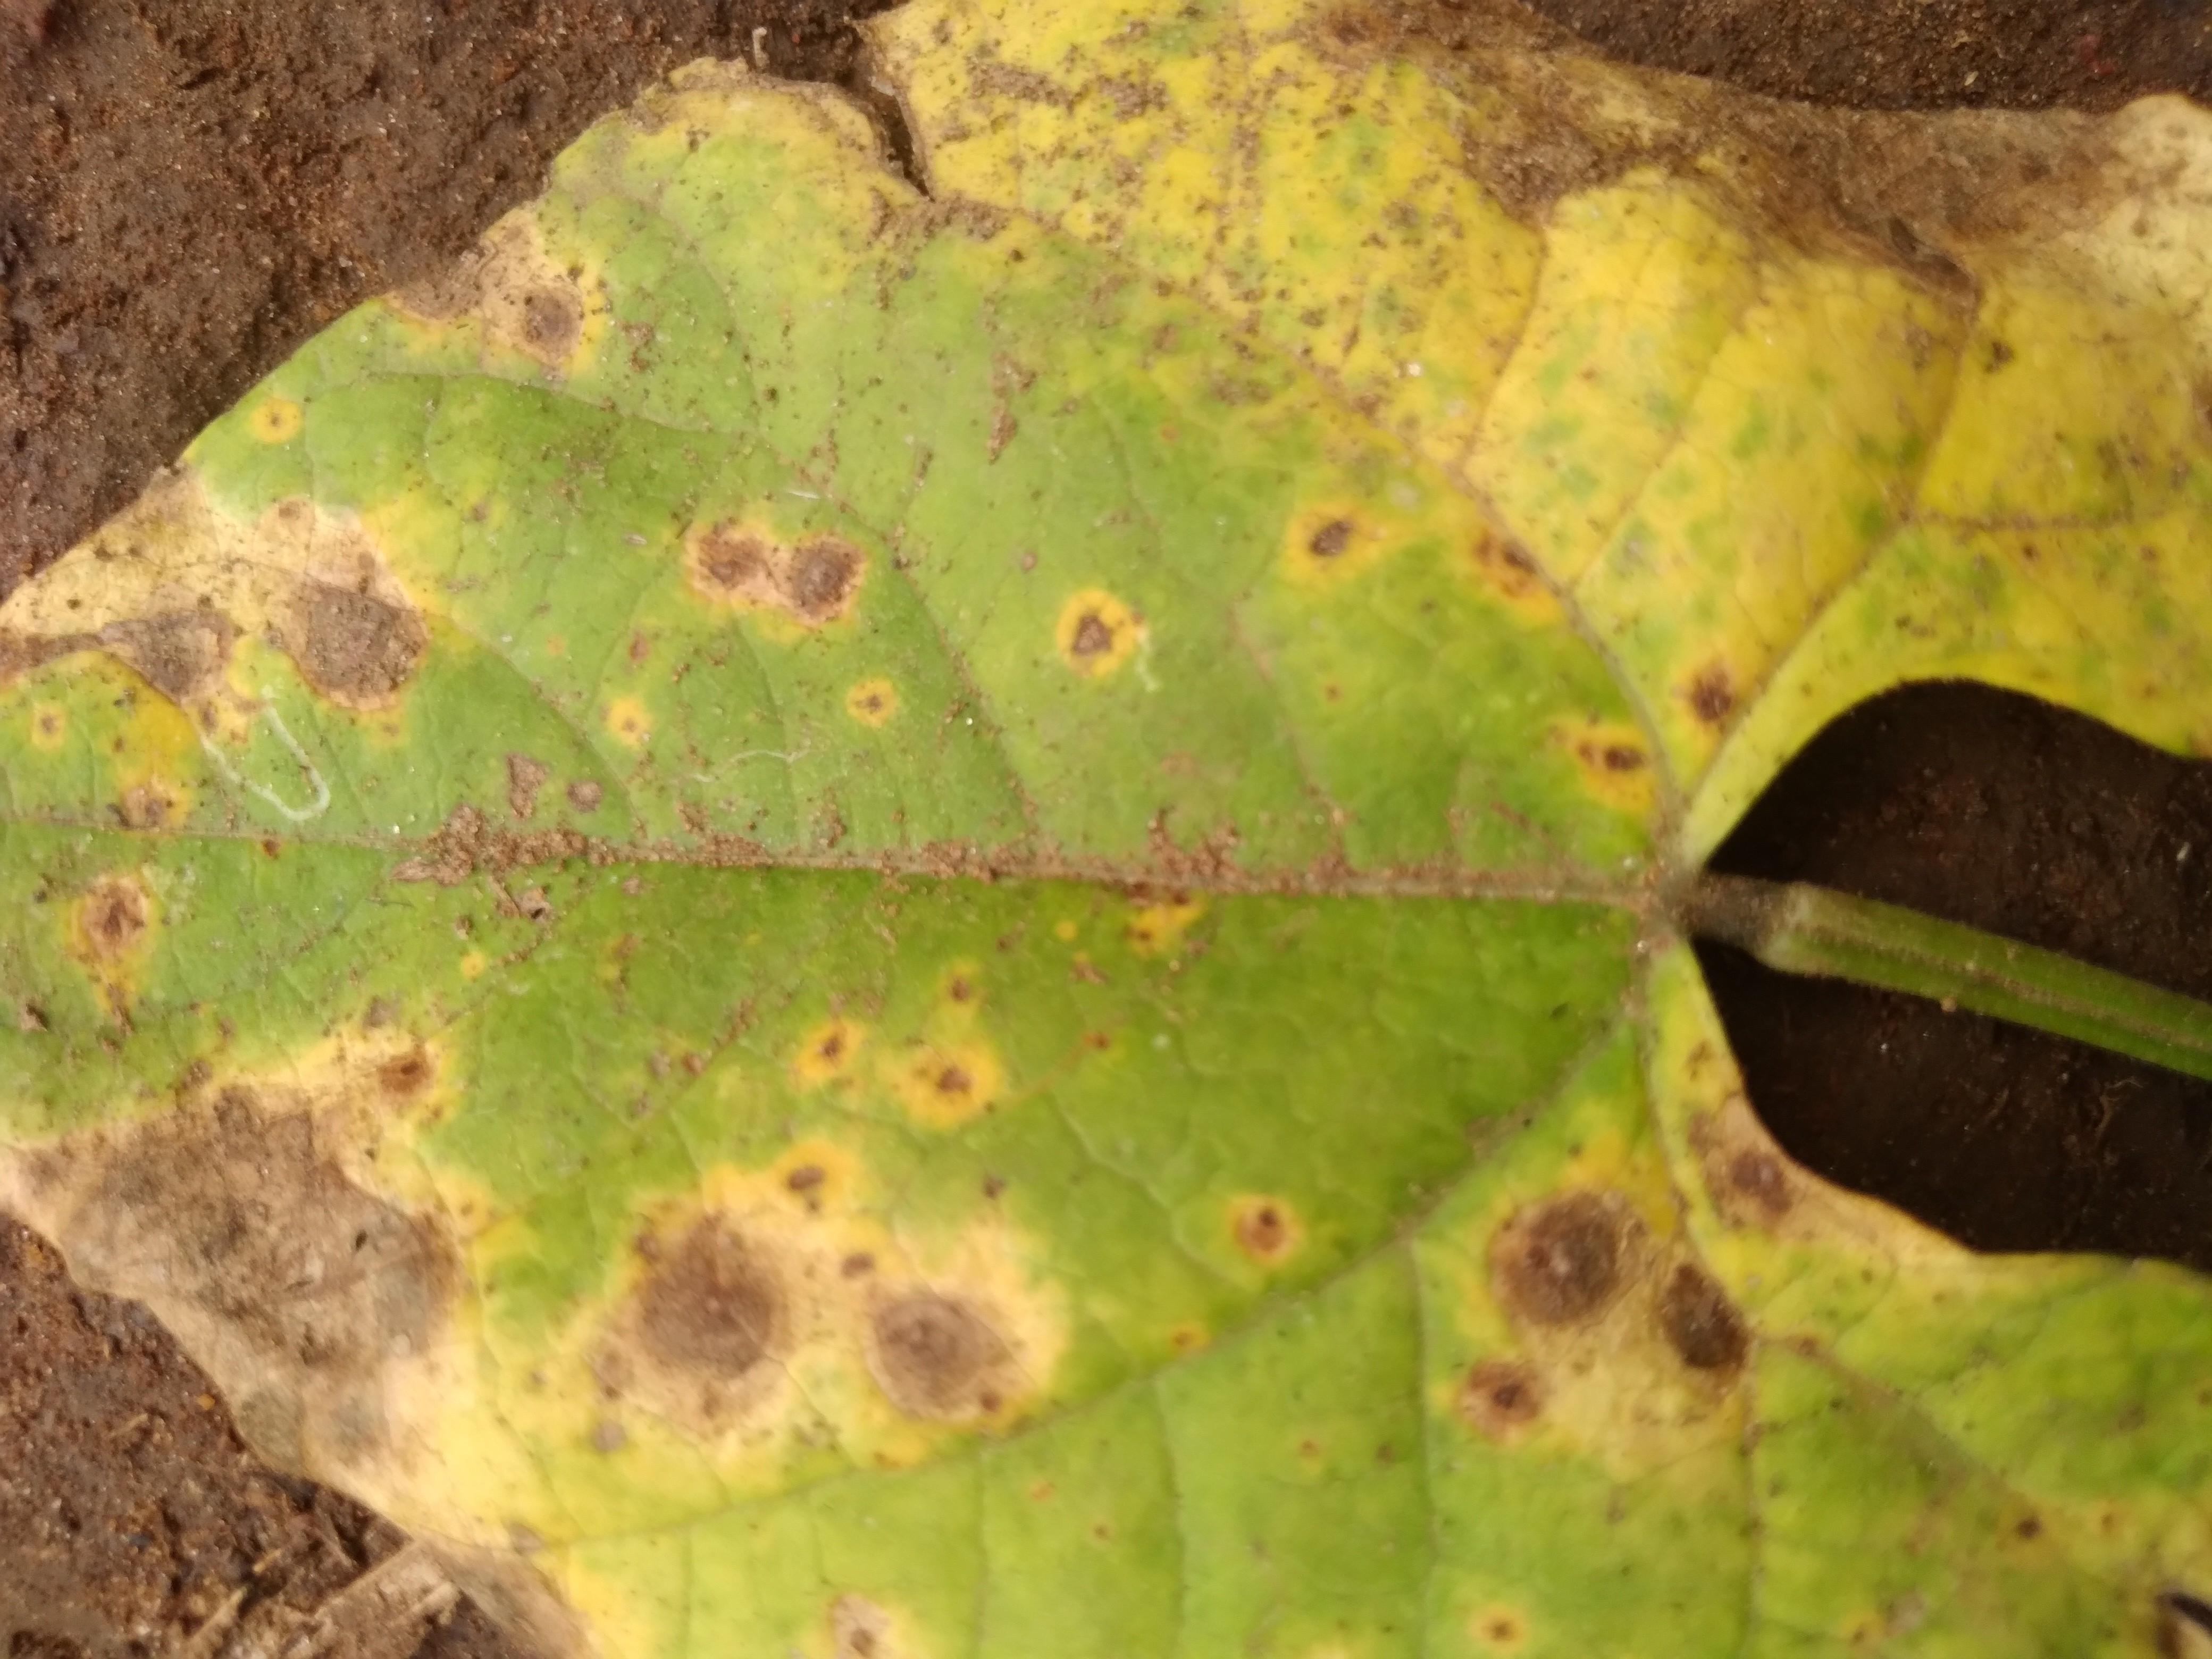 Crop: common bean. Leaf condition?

rust
